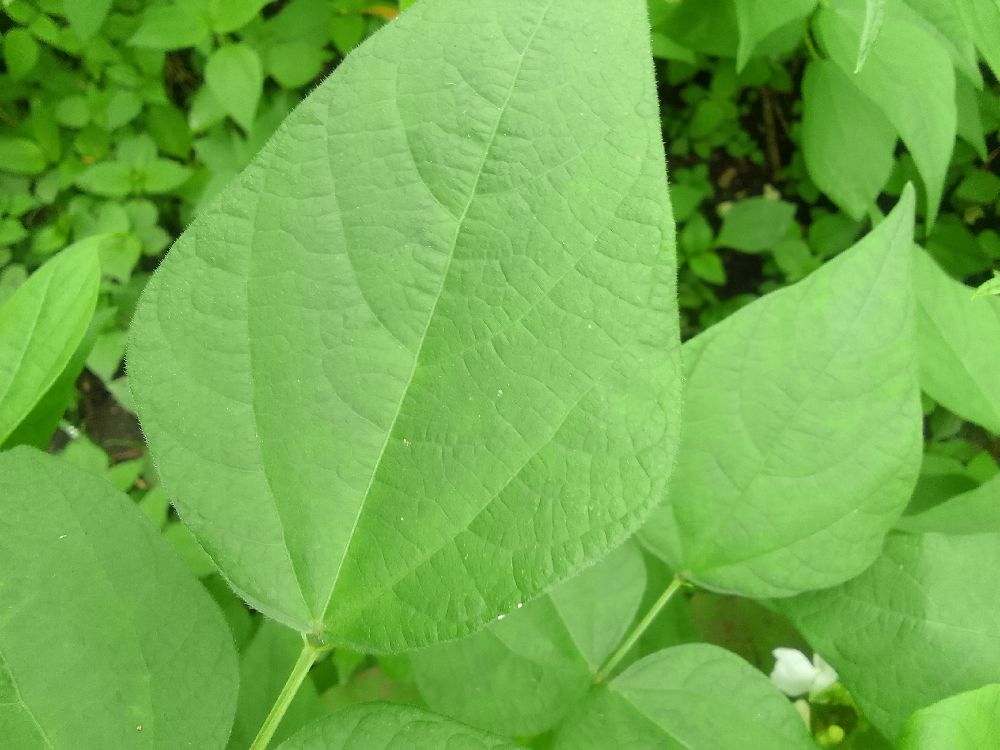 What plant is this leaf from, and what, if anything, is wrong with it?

common bean, healthy
